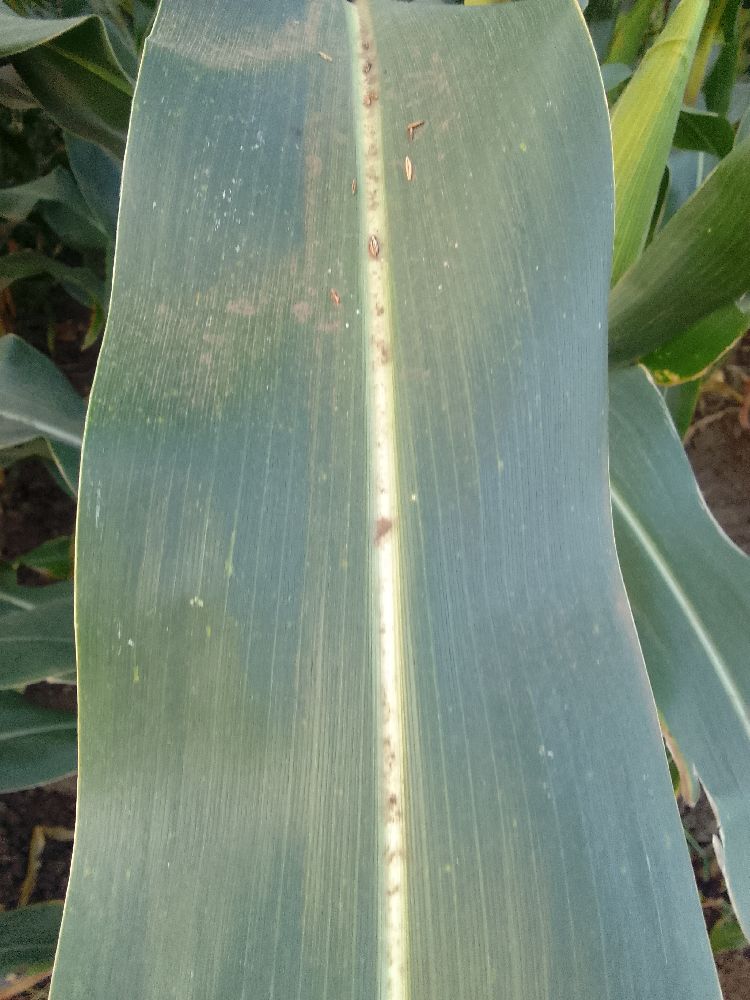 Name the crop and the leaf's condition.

maize, healthy
